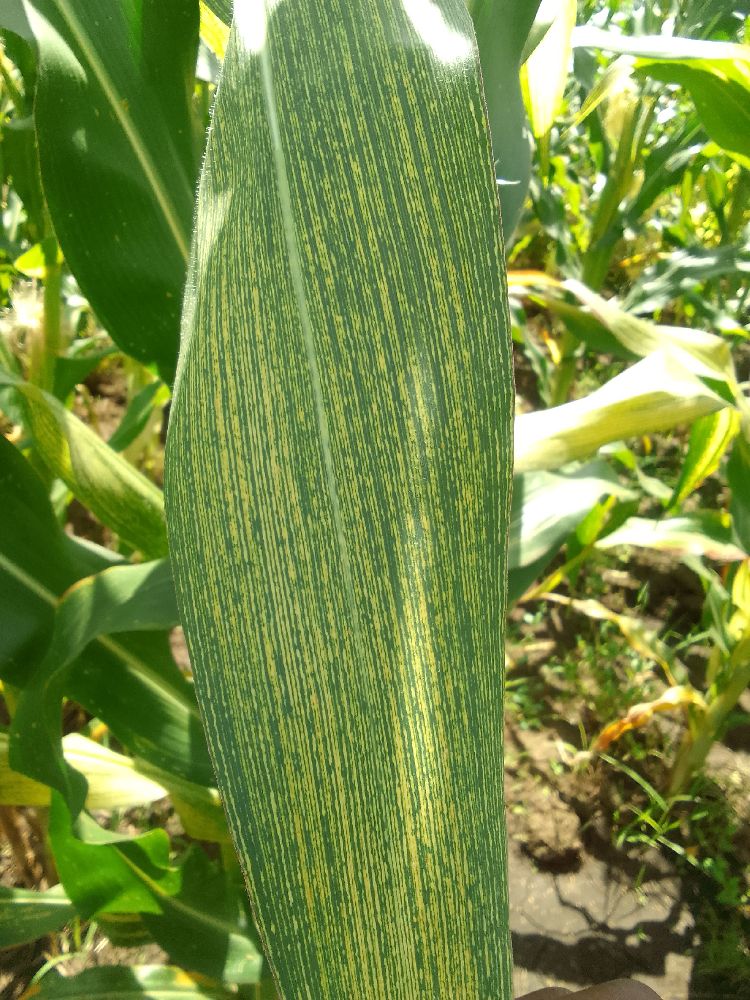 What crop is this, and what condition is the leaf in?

maize, maize streak virus
